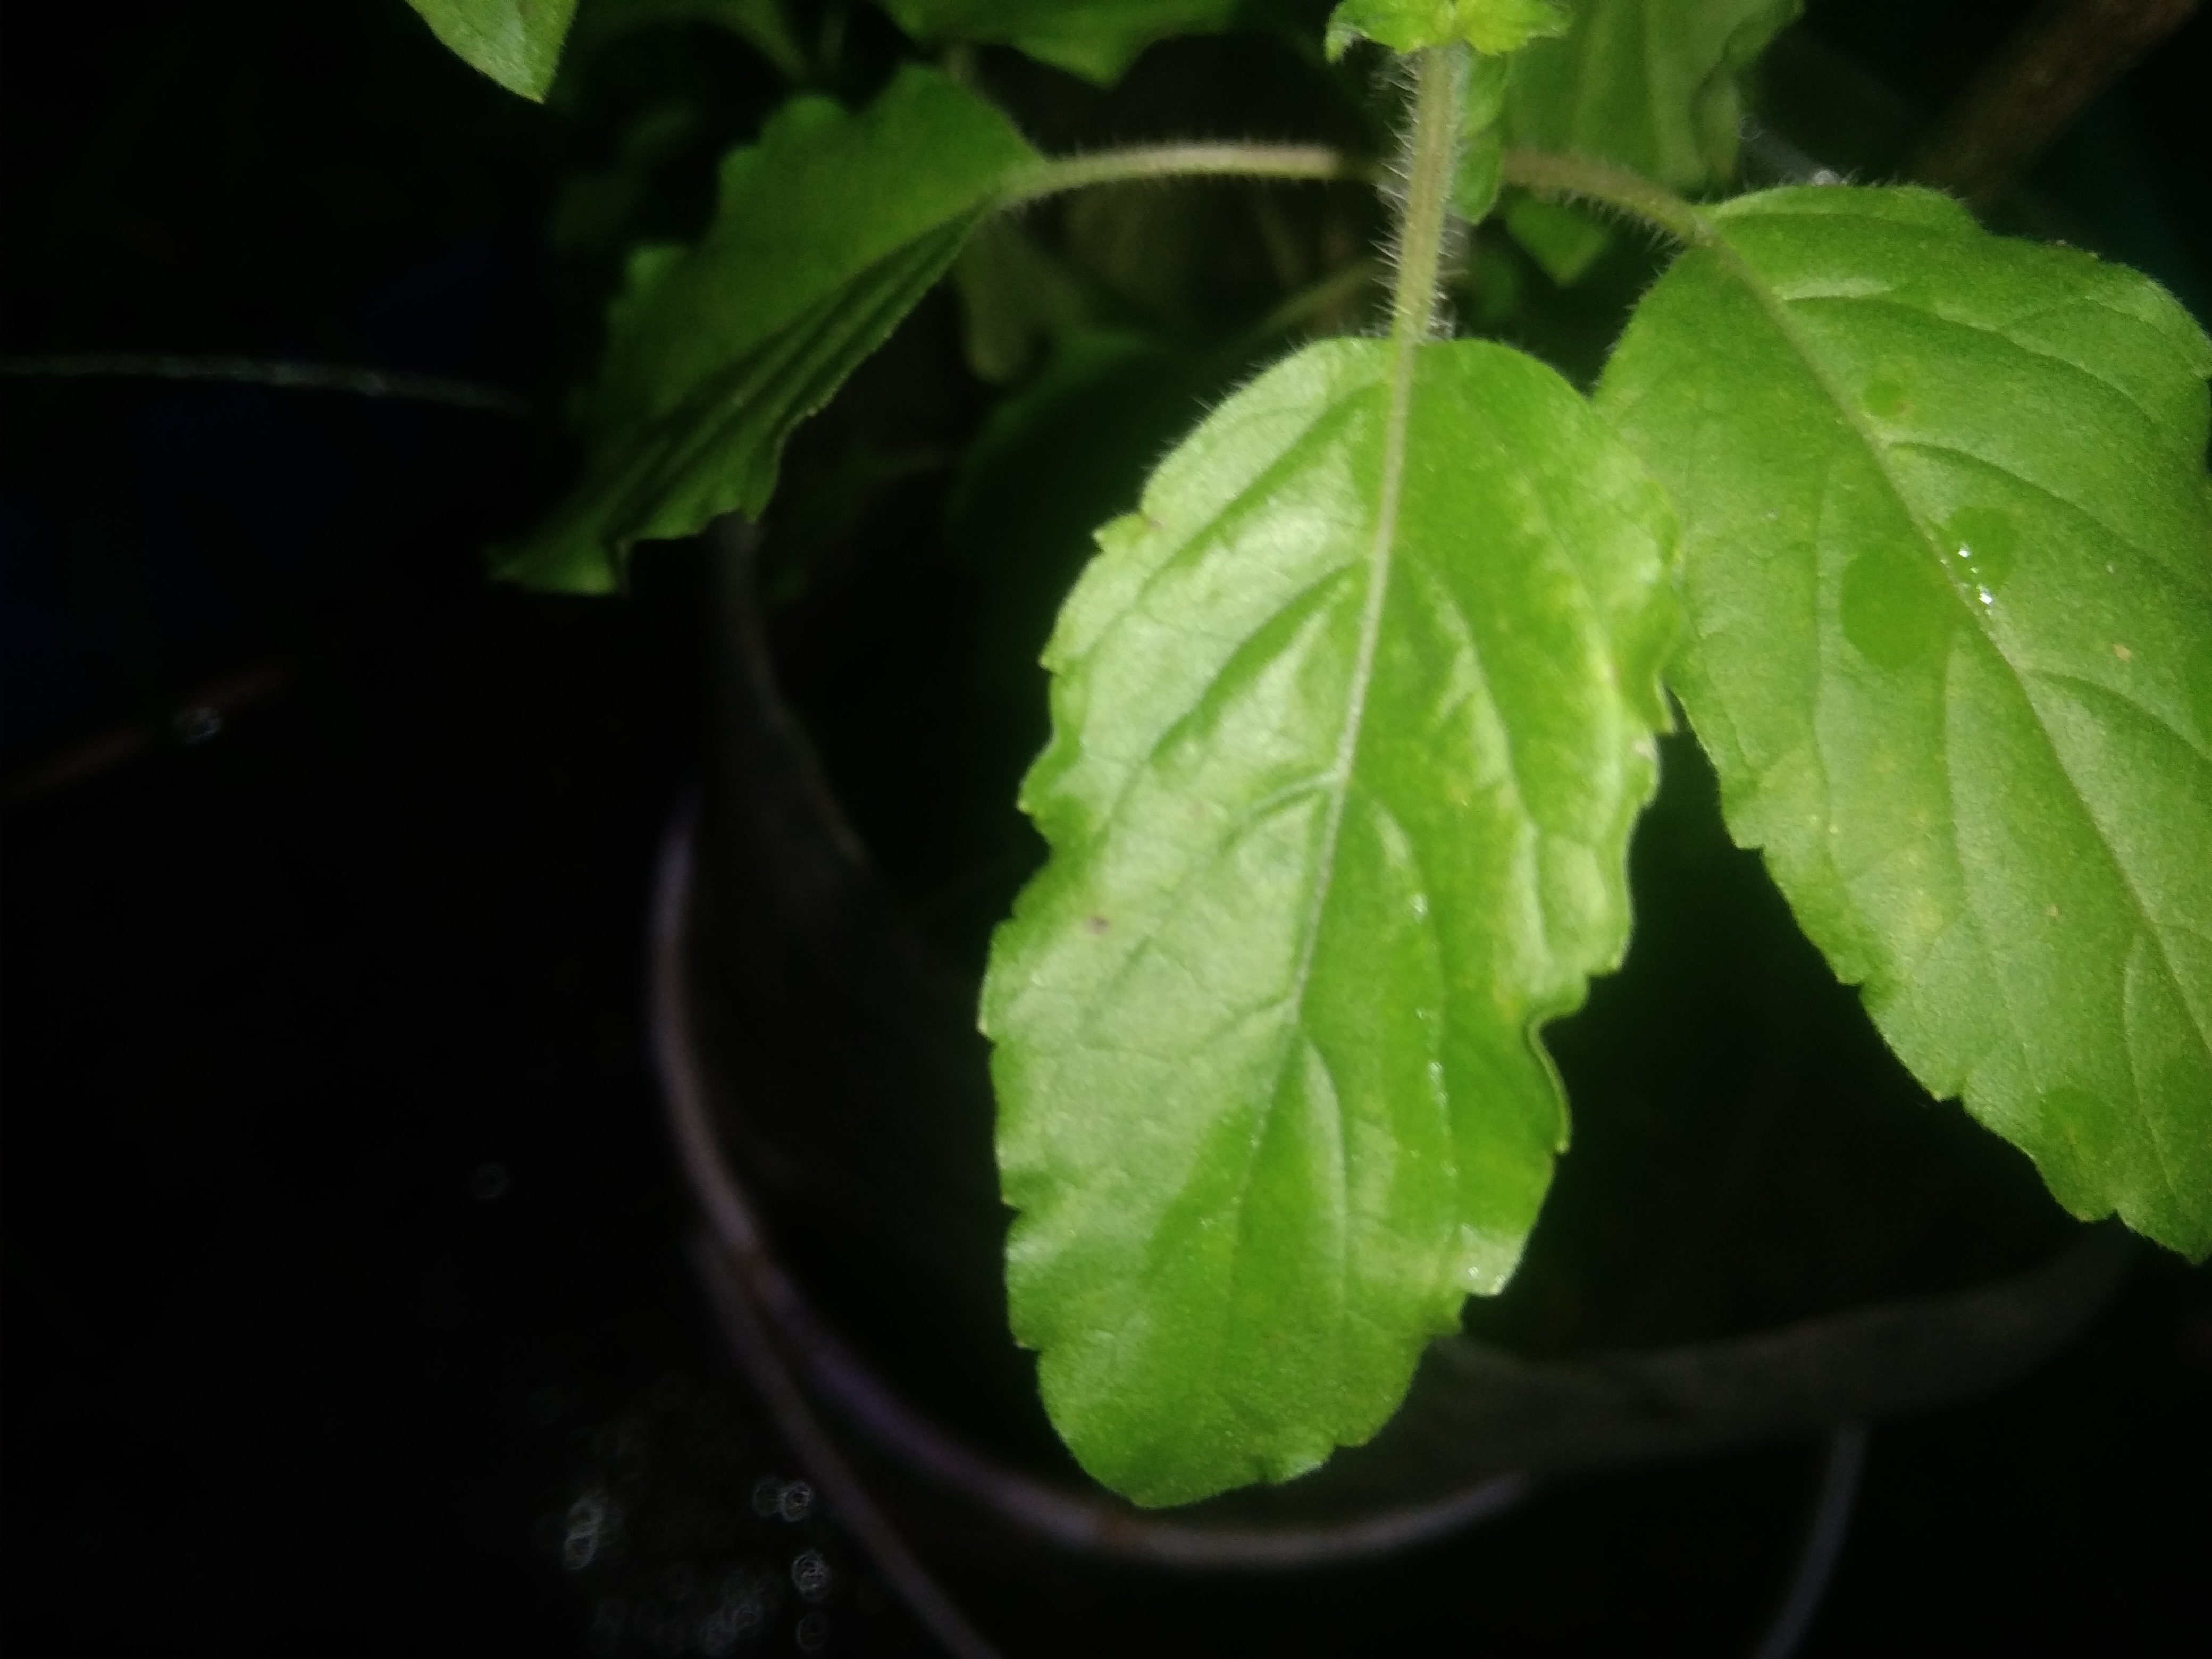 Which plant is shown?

tulshi
